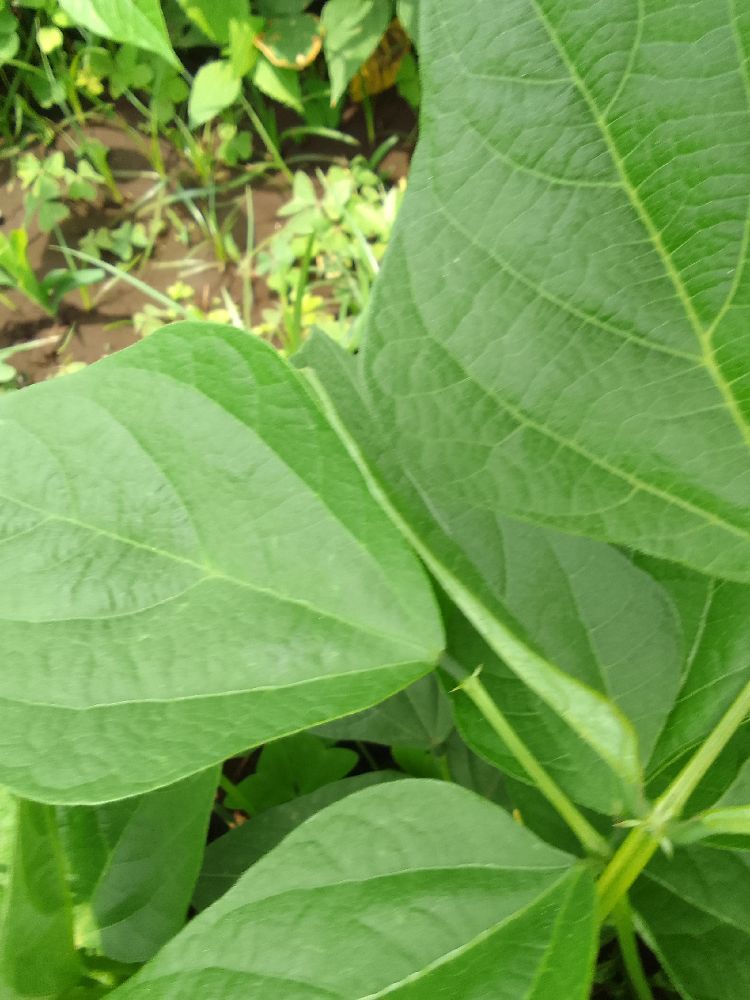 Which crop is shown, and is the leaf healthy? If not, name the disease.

common bean, healthy
